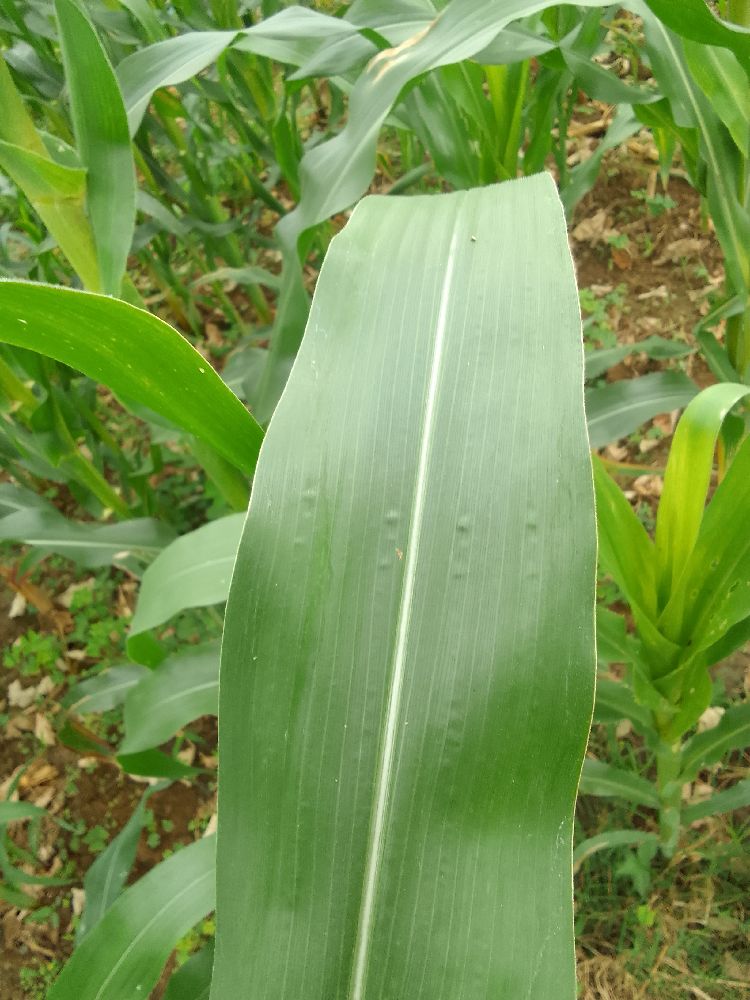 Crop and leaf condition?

maize, healthy
